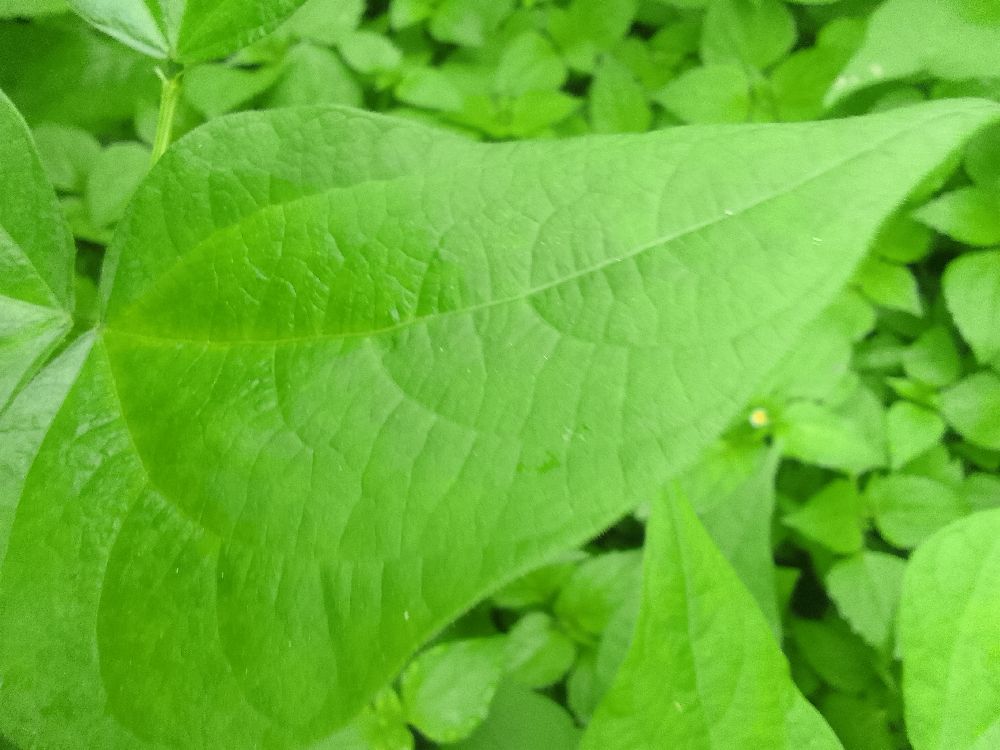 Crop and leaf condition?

common bean, healthy
